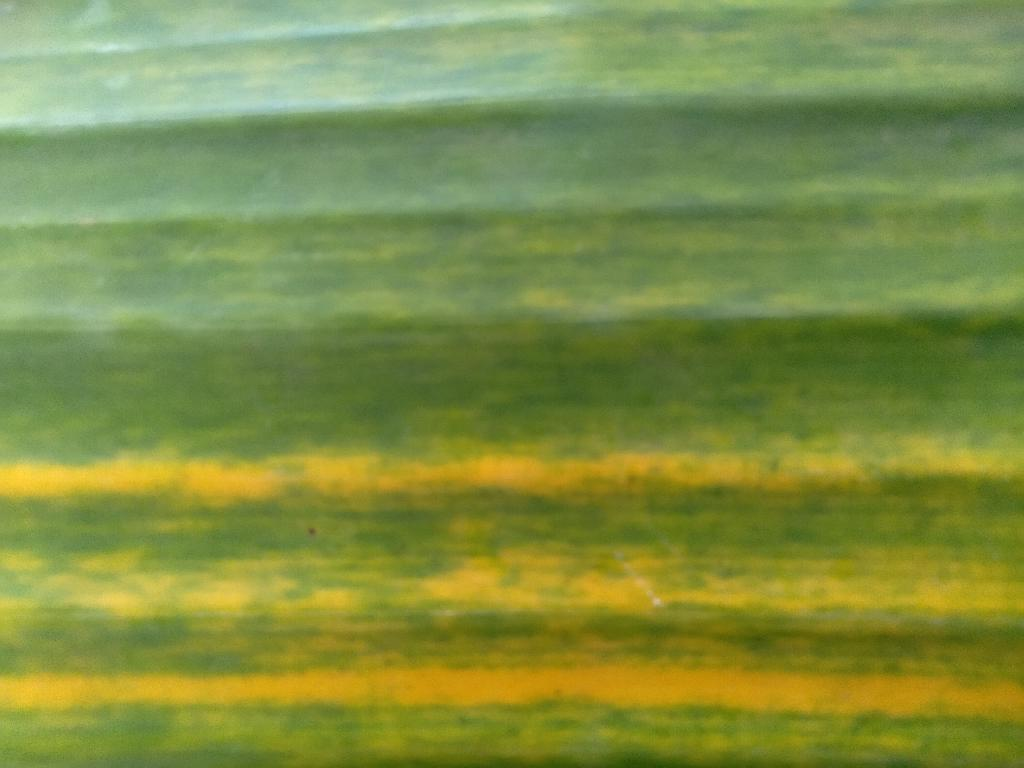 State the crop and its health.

banana, fusarium wilt race 1
